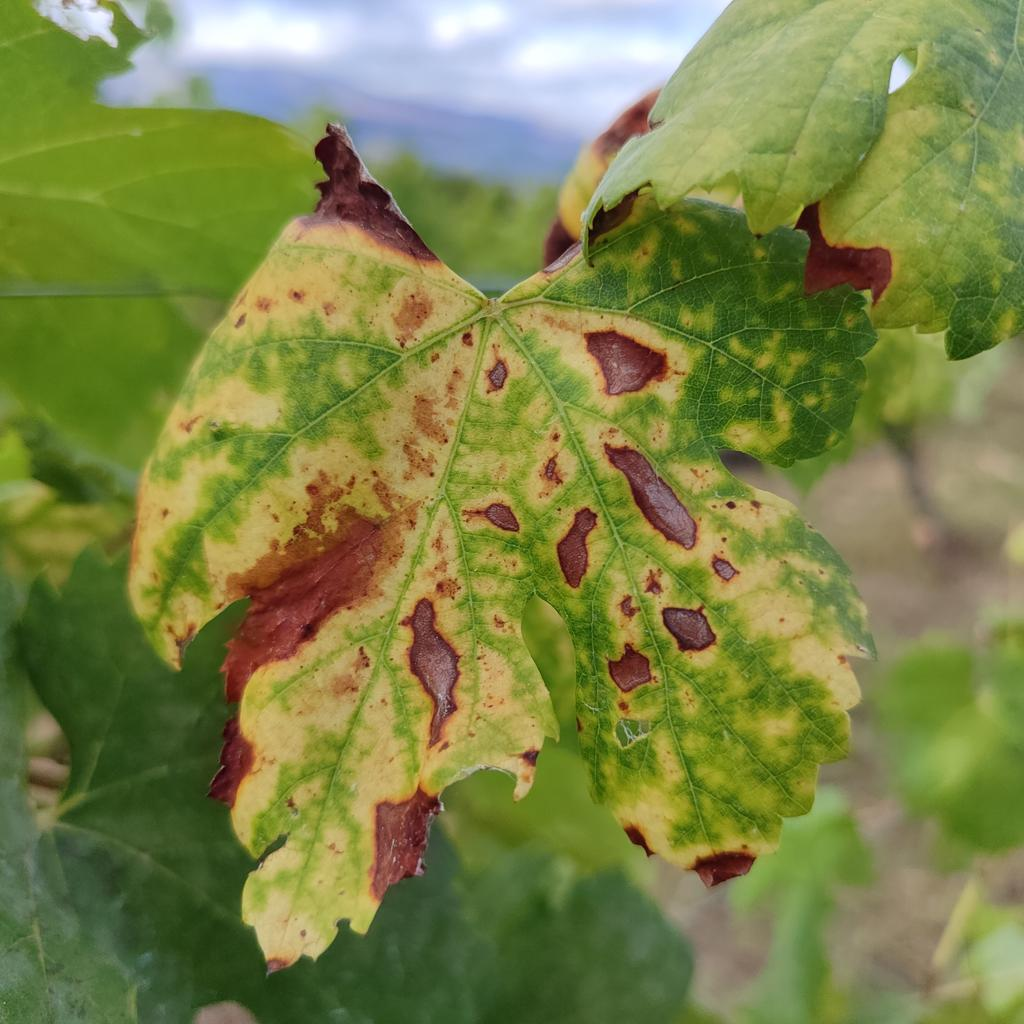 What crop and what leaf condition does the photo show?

grapevine, esca complex
